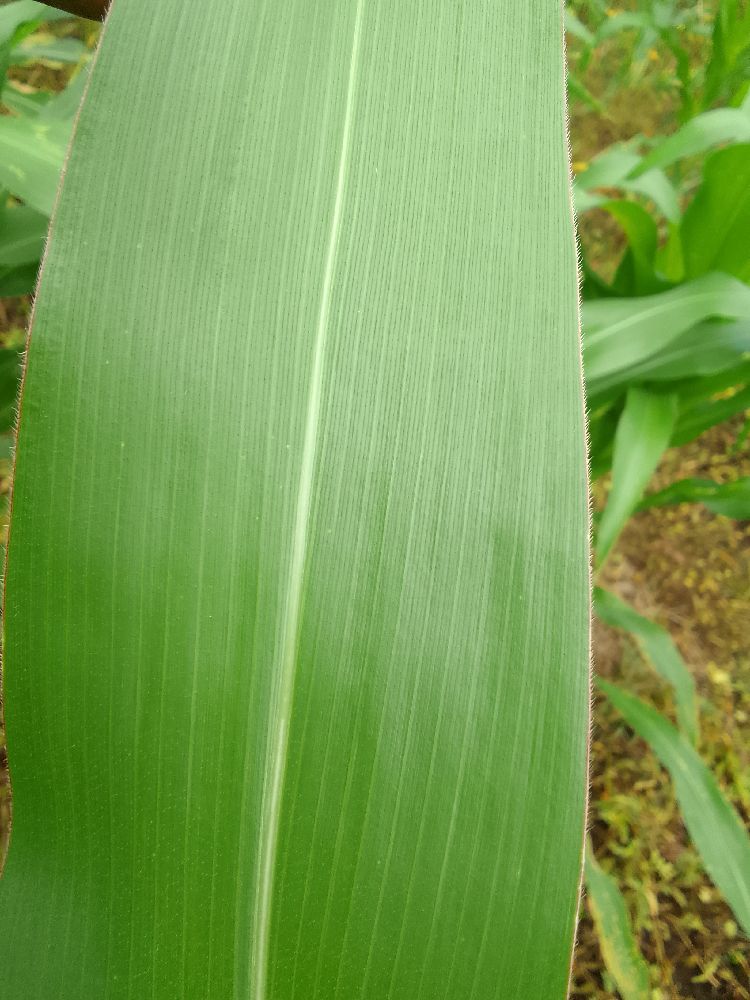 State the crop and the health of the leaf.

maize, healthy
